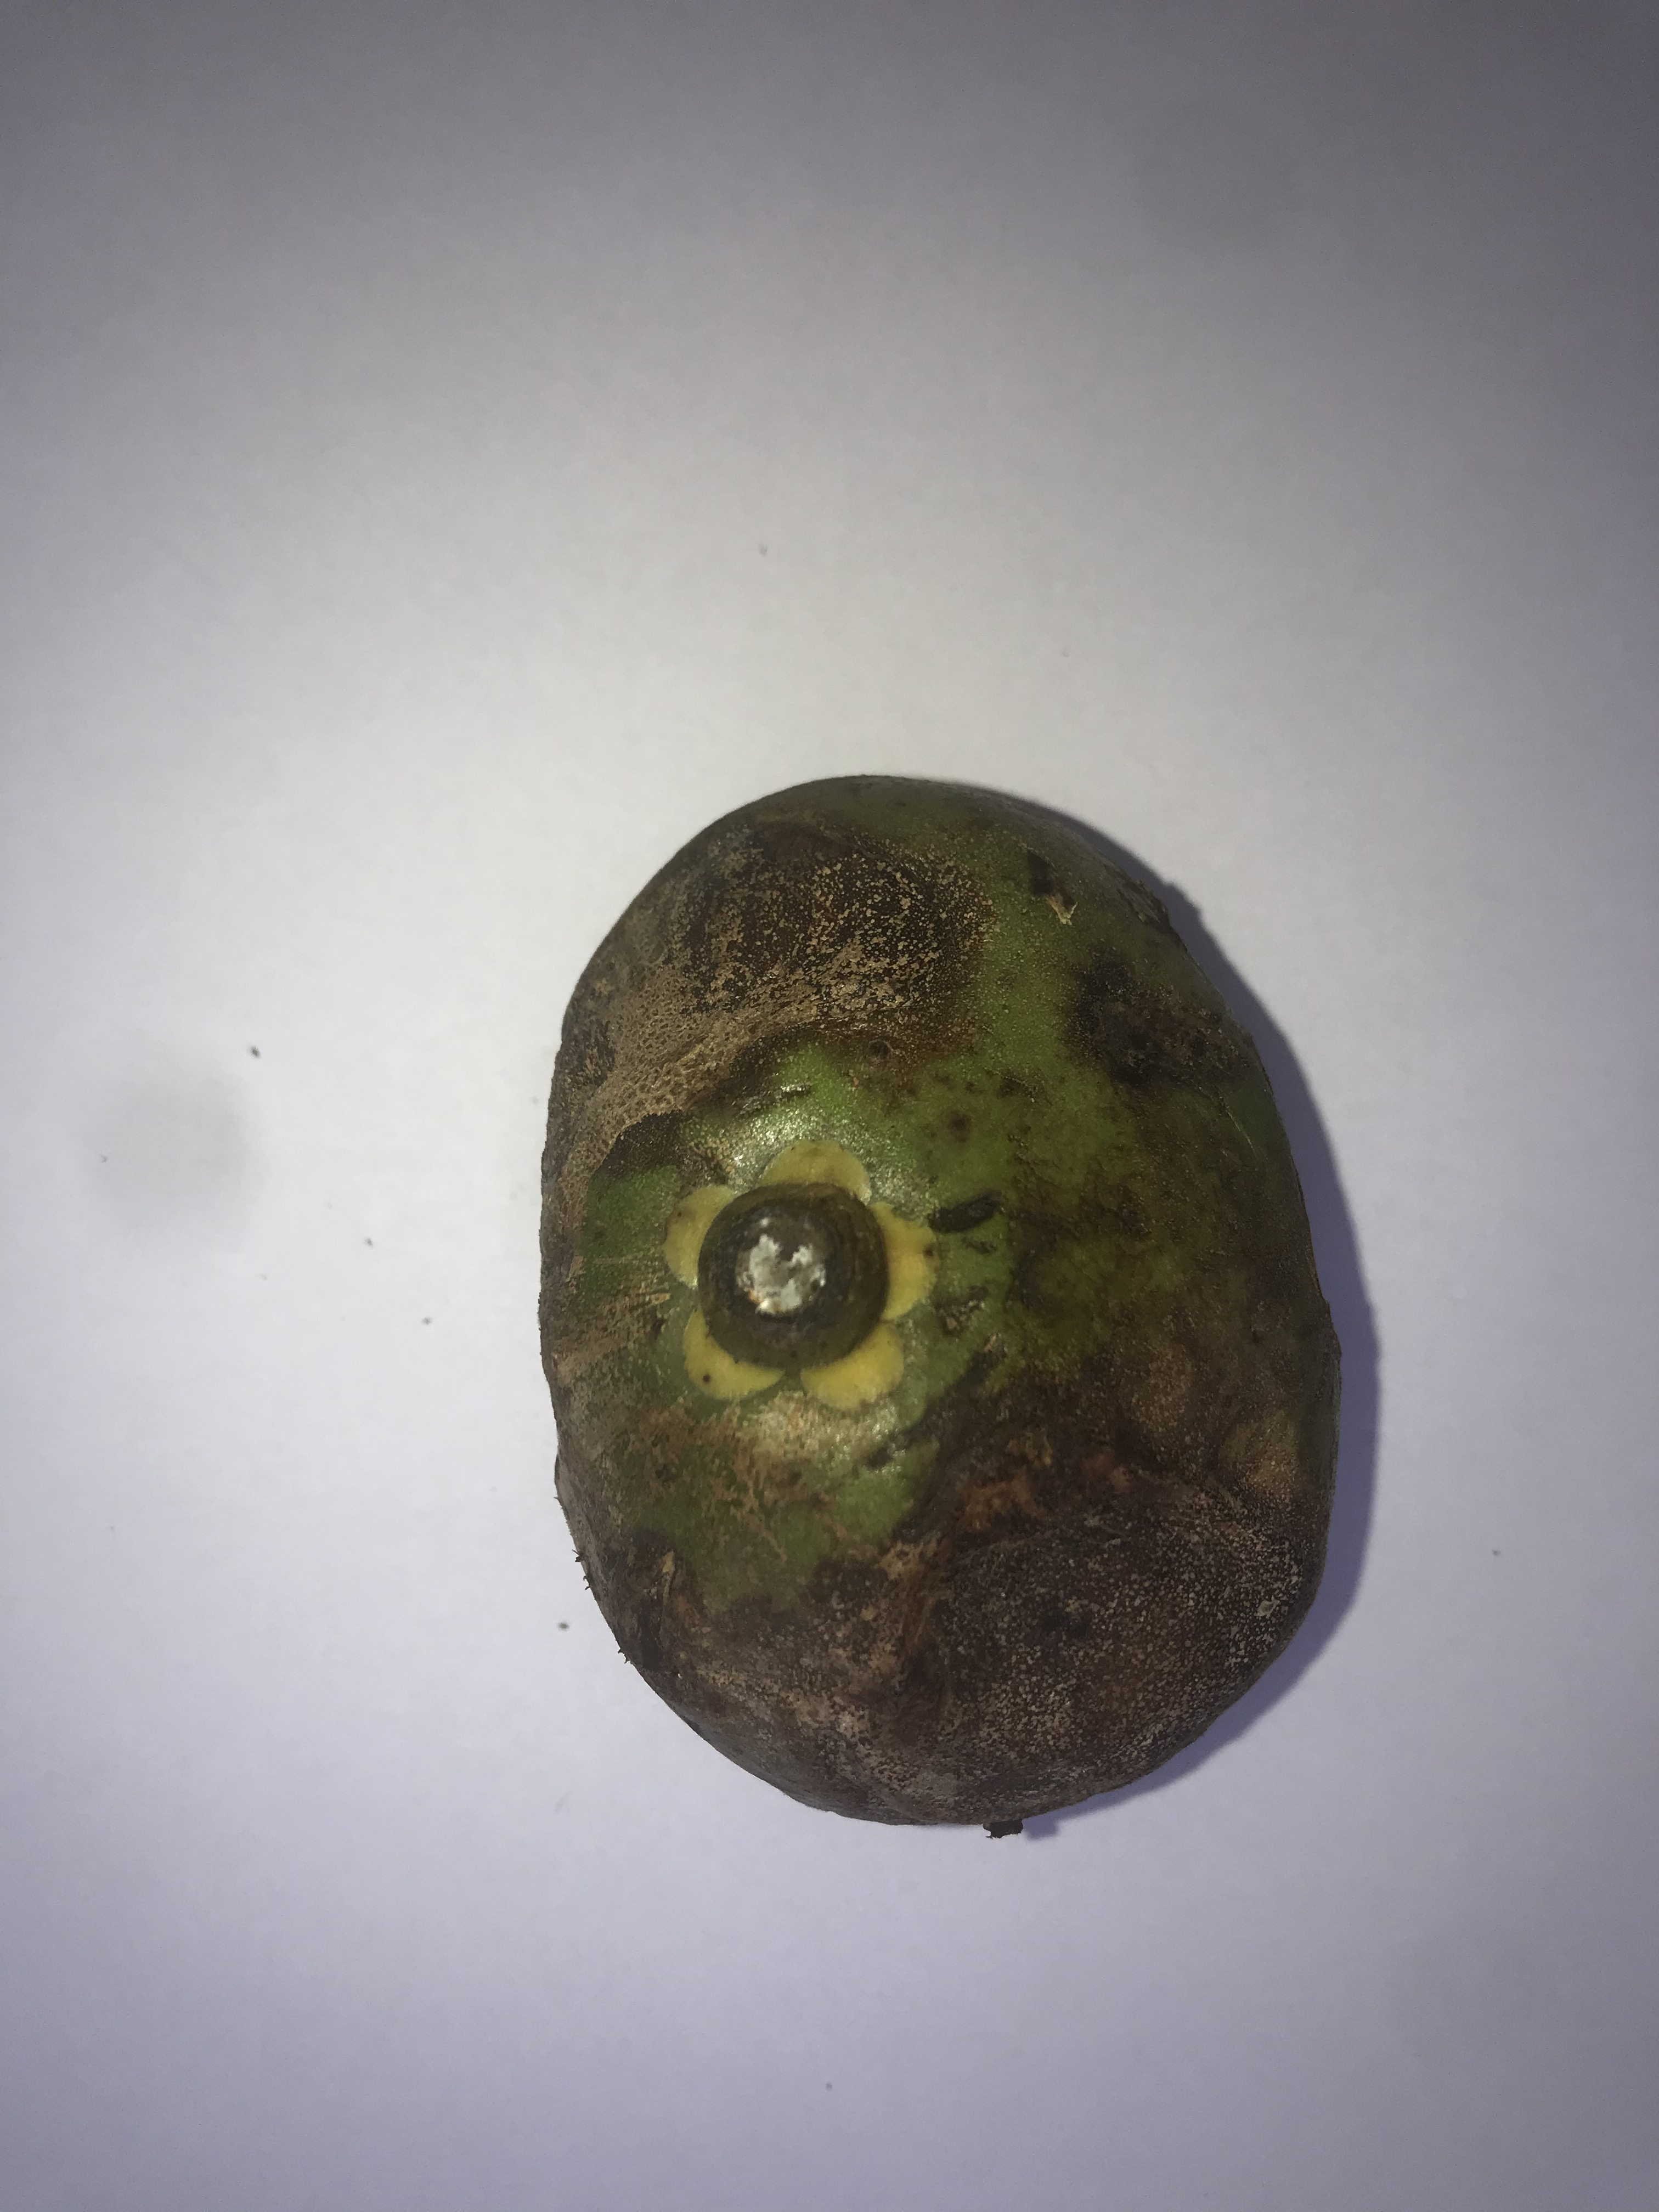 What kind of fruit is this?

pequi
